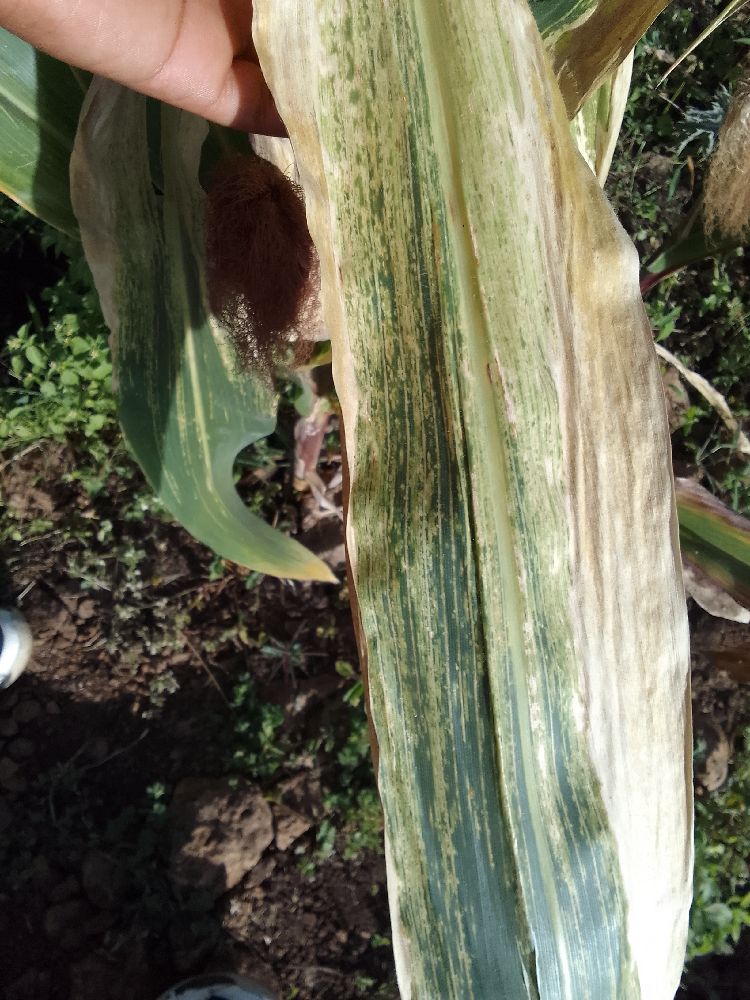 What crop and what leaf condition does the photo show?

maize, maize lethal necrosis
